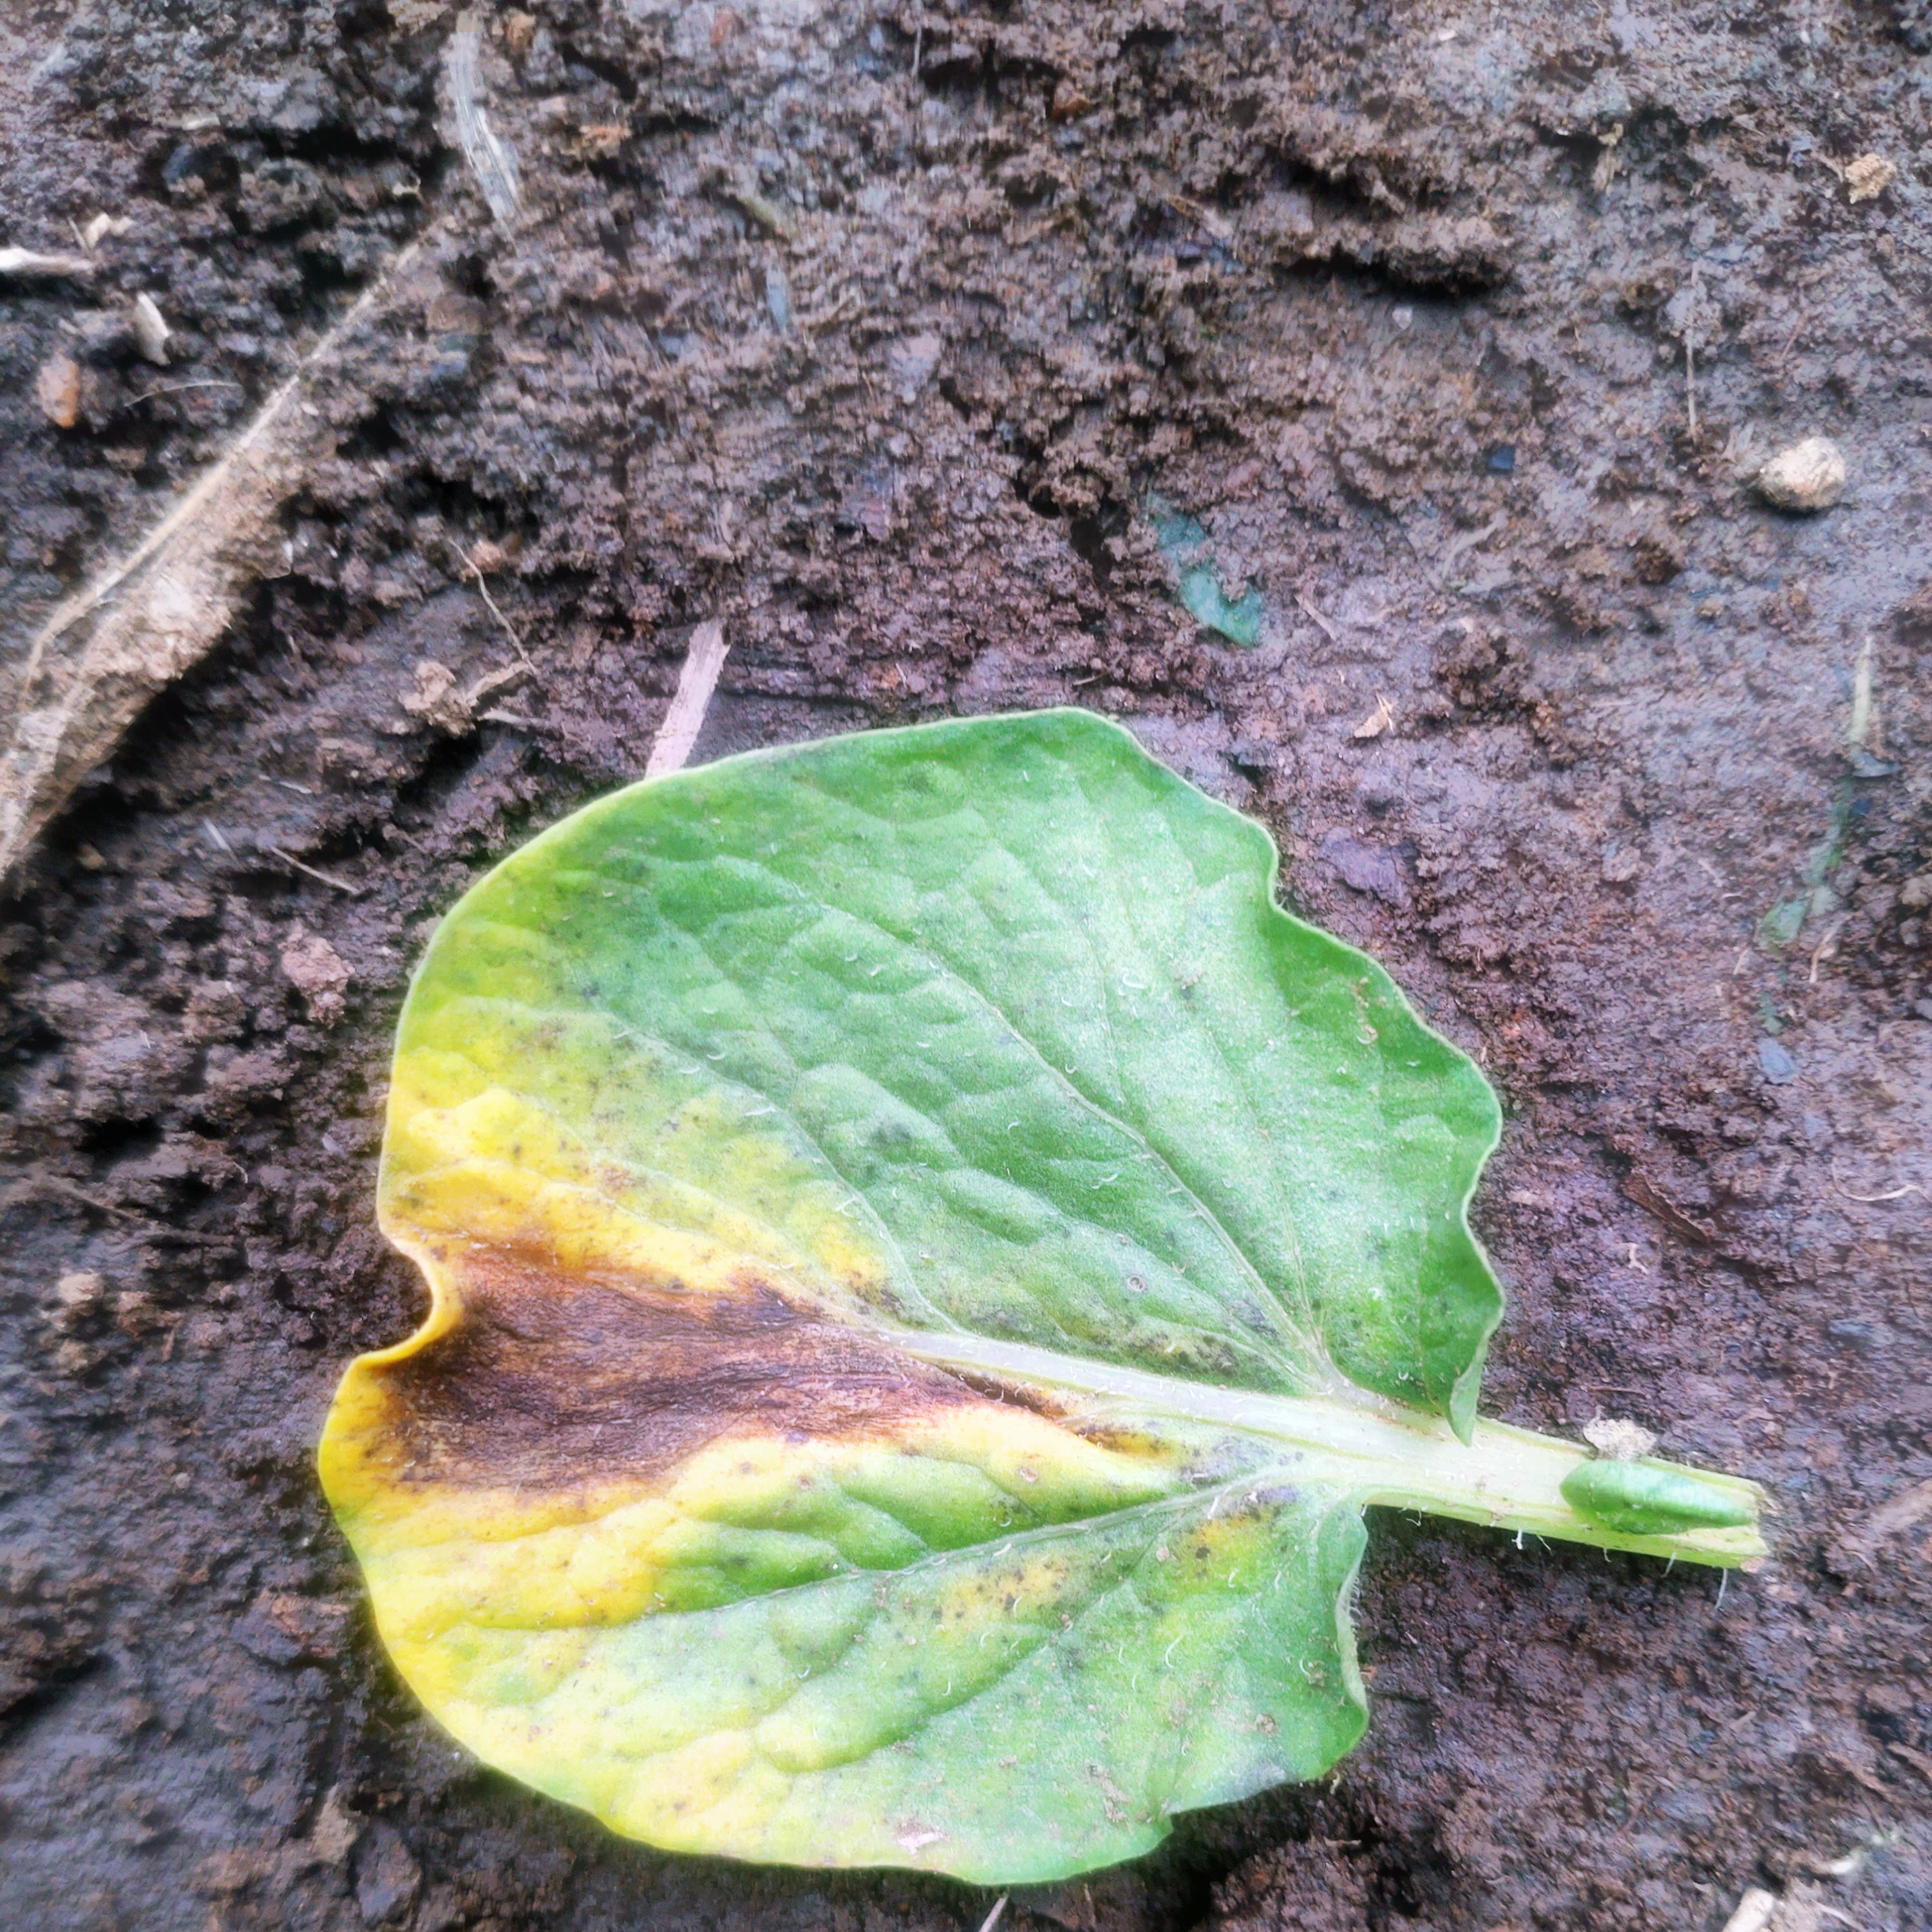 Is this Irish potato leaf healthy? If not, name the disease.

late blight
